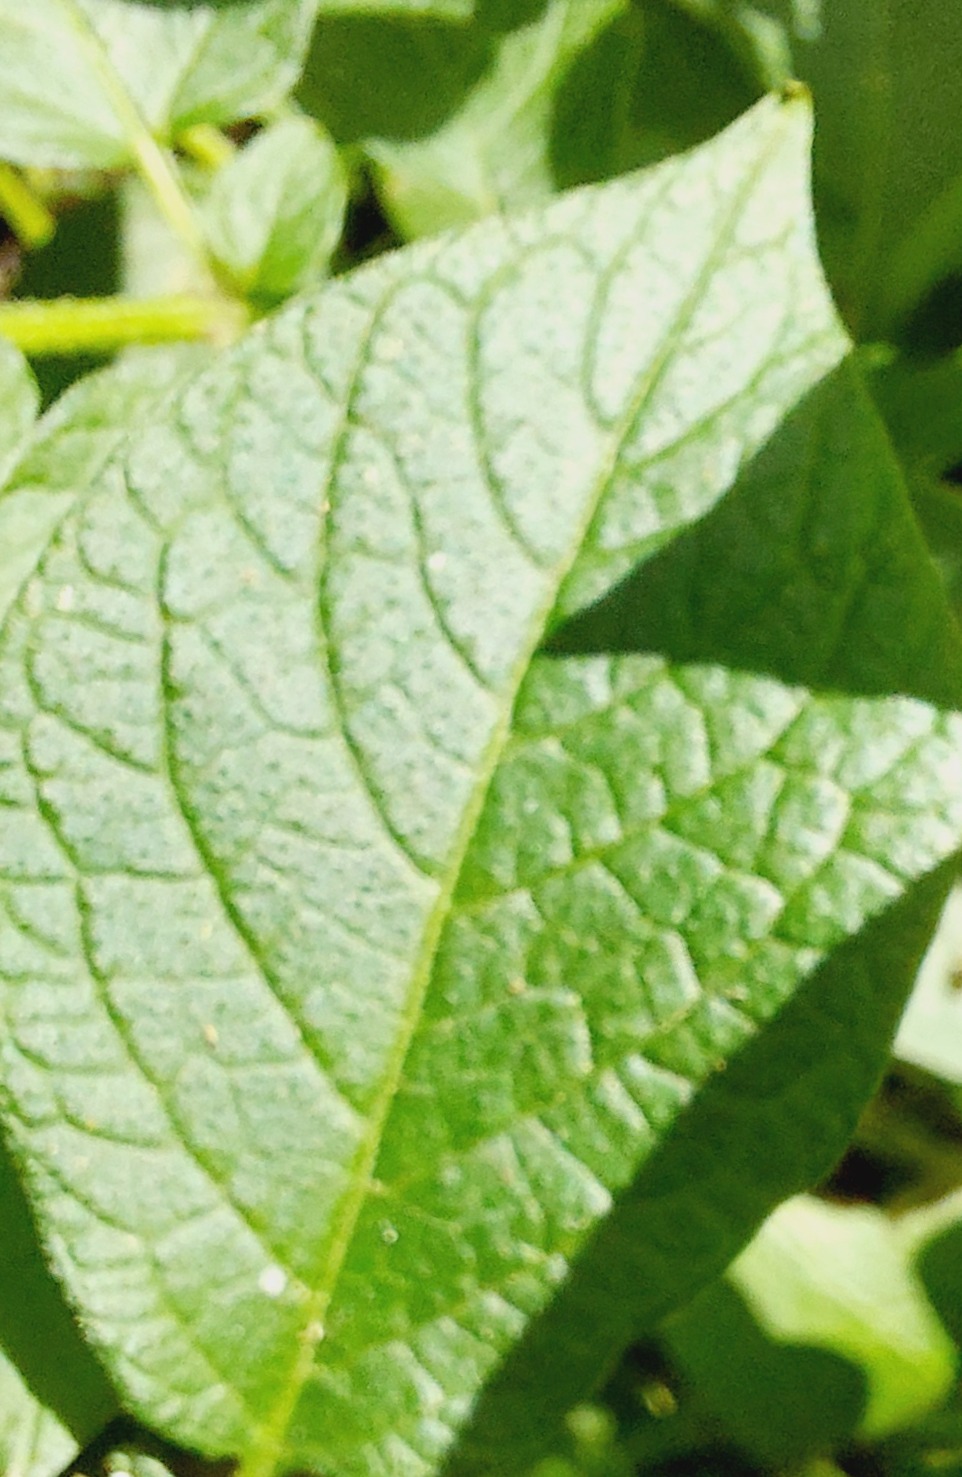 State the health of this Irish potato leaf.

healthy
